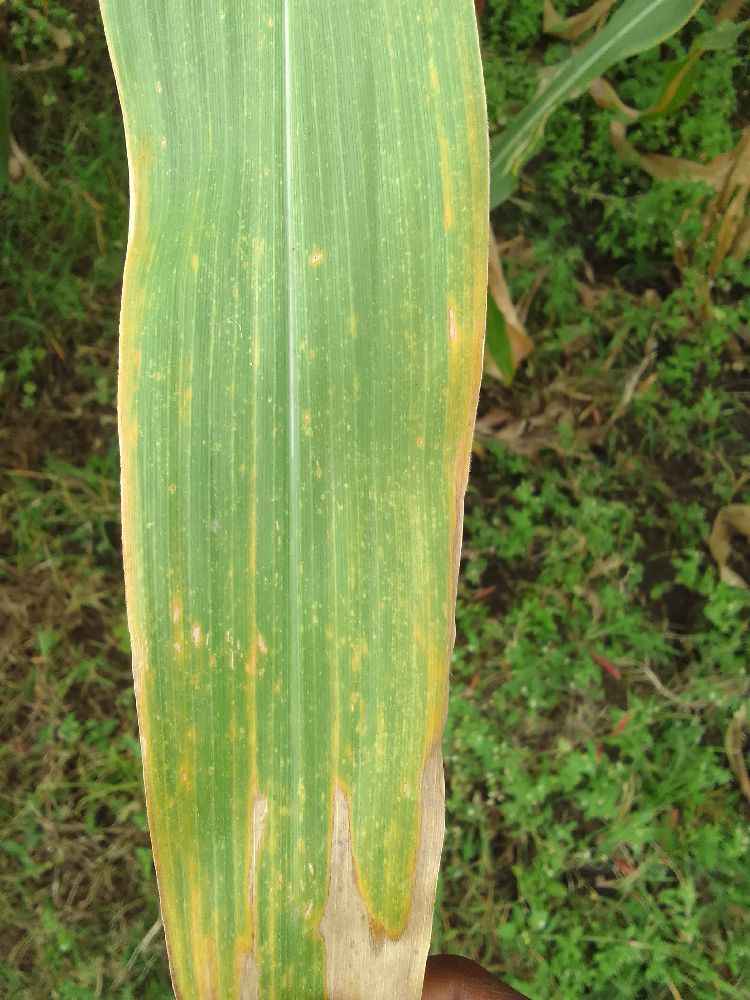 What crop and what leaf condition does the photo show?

maize, maize lethal necrosis
